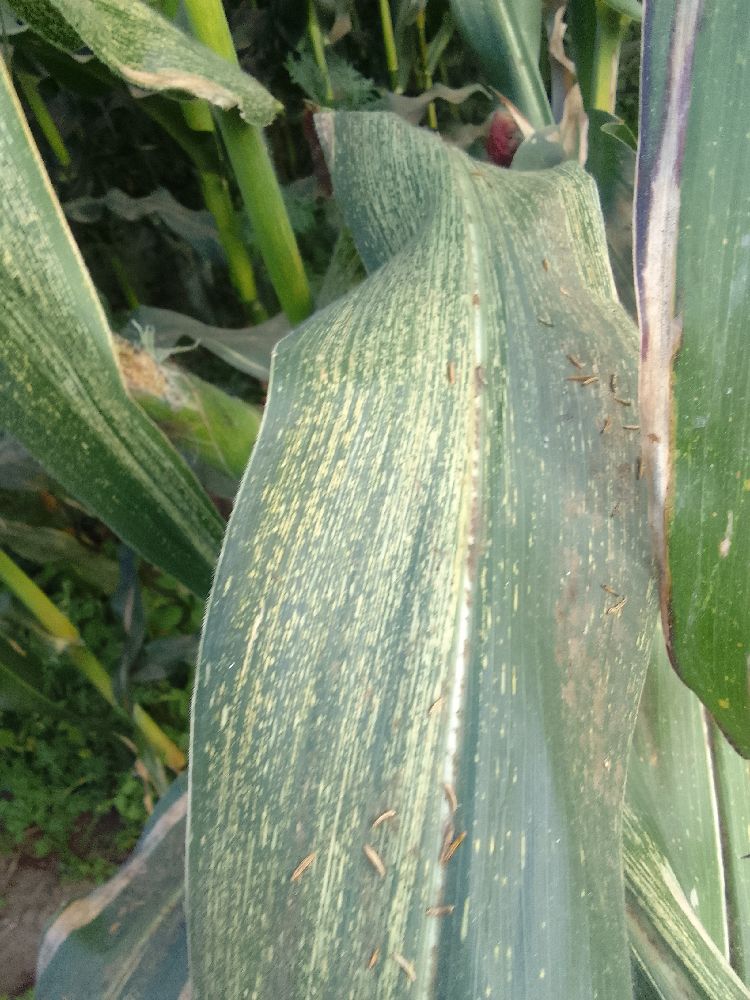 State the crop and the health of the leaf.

maize, maize streak virus
